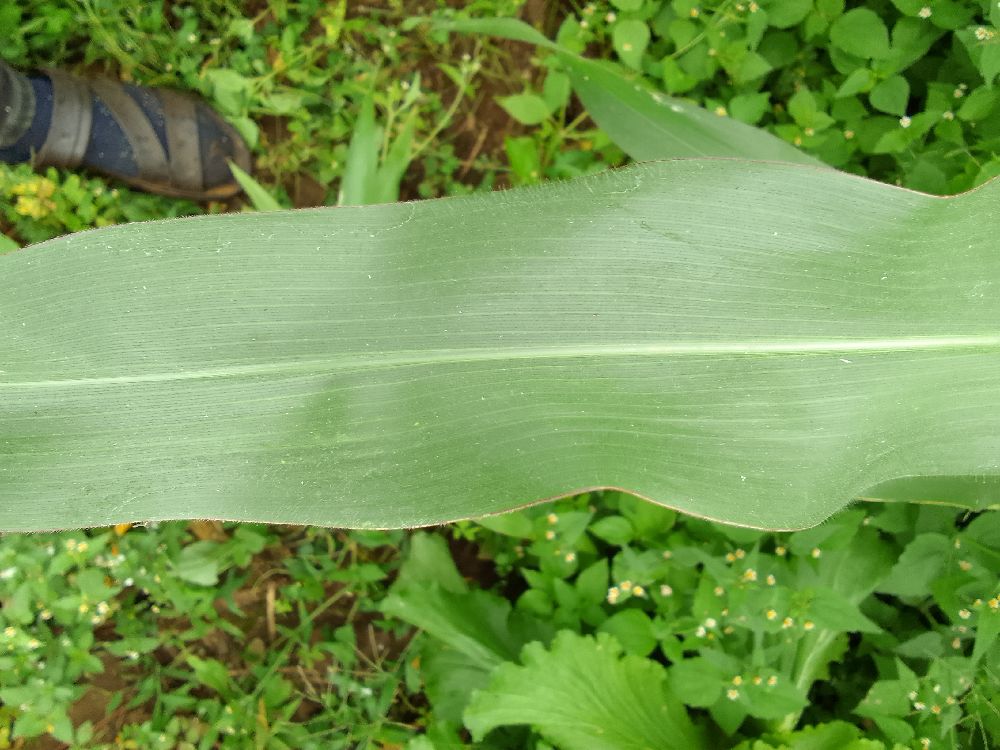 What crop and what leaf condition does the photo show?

maize, healthy
